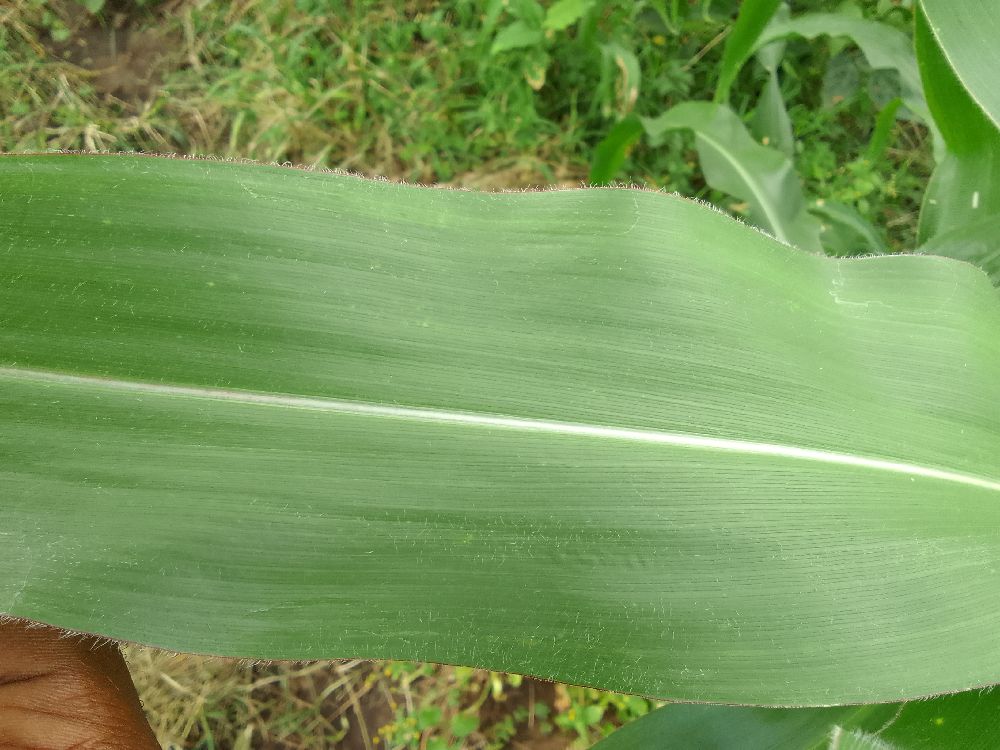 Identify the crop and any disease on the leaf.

maize, healthy
